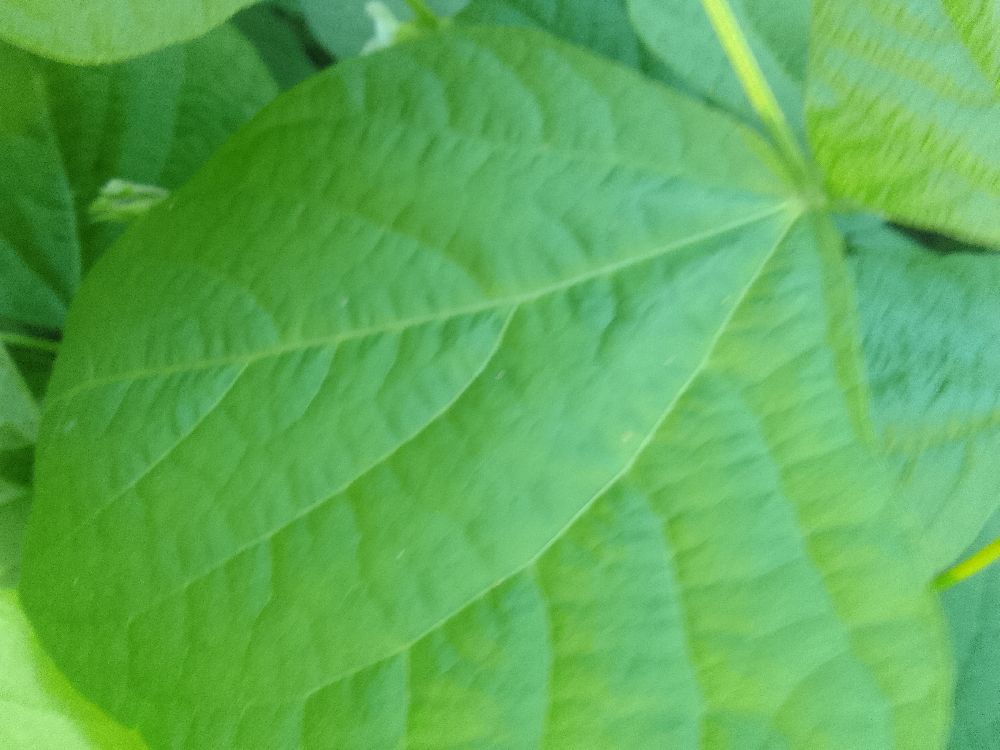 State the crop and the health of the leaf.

common bean, healthy
